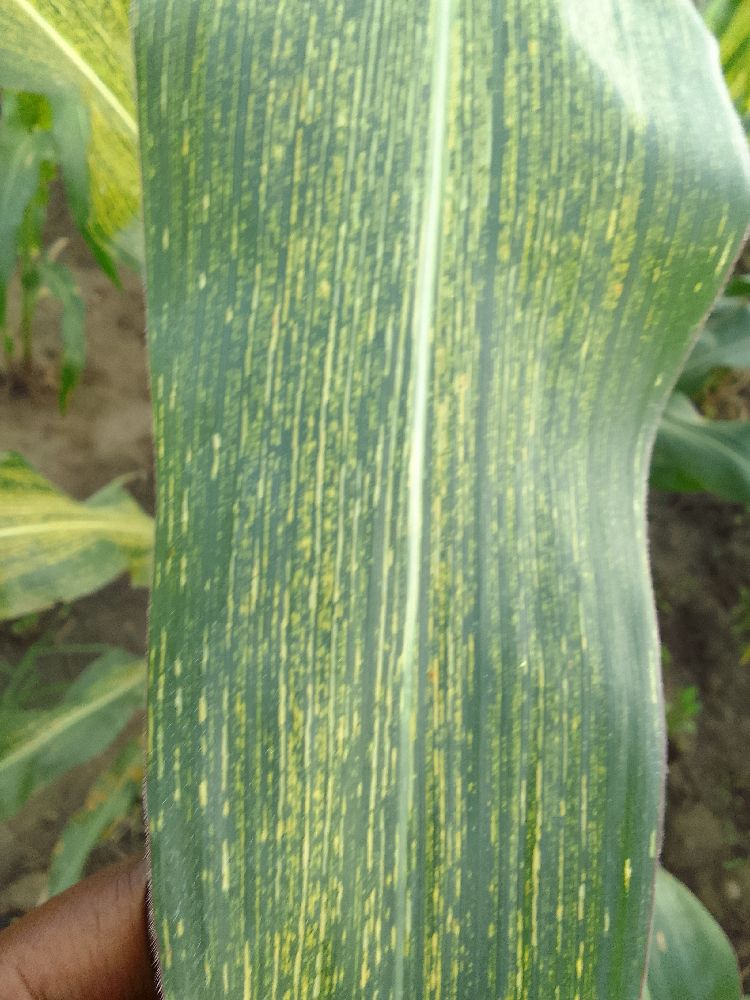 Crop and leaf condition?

maize, maize streak virus
